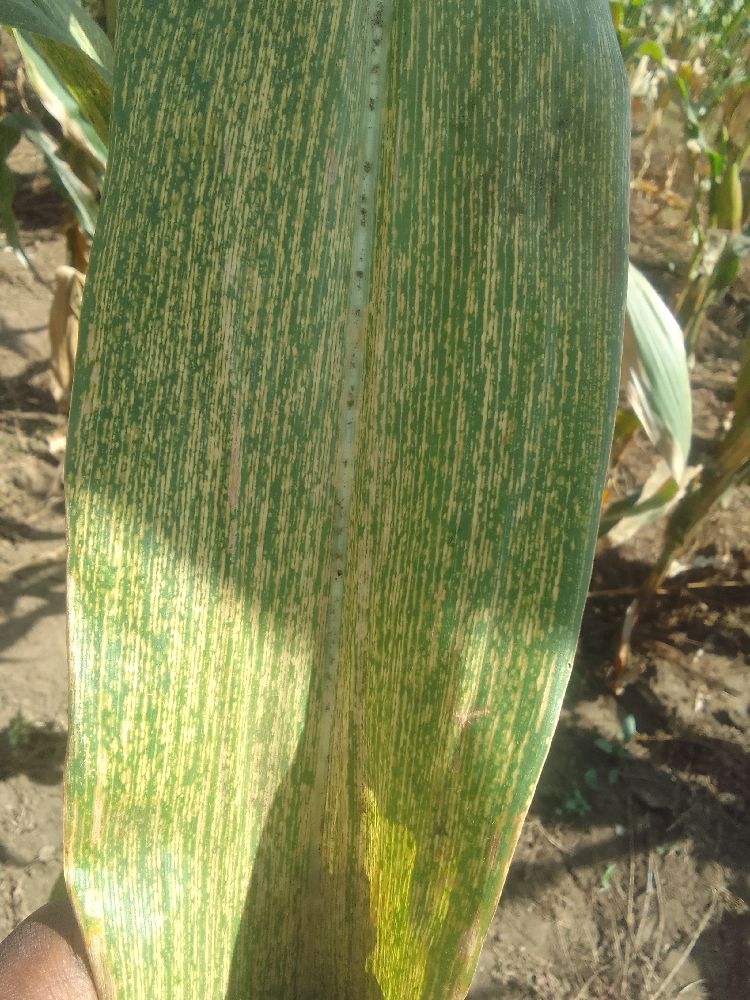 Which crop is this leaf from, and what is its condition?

maize, maize streak virus
